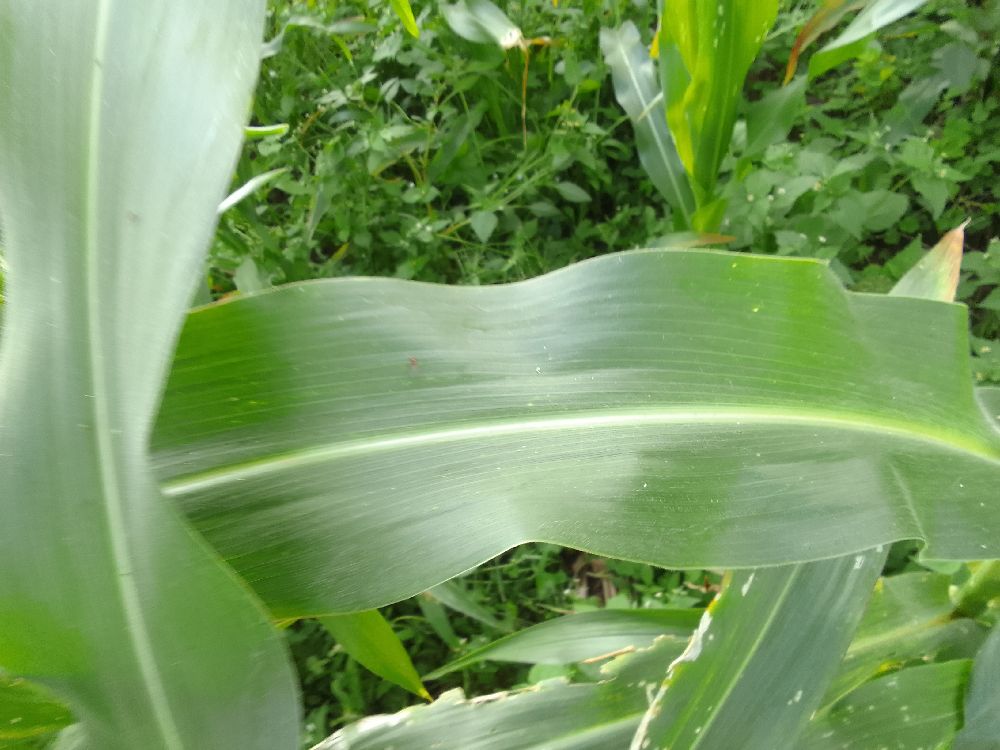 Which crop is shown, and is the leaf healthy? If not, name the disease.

maize, healthy
